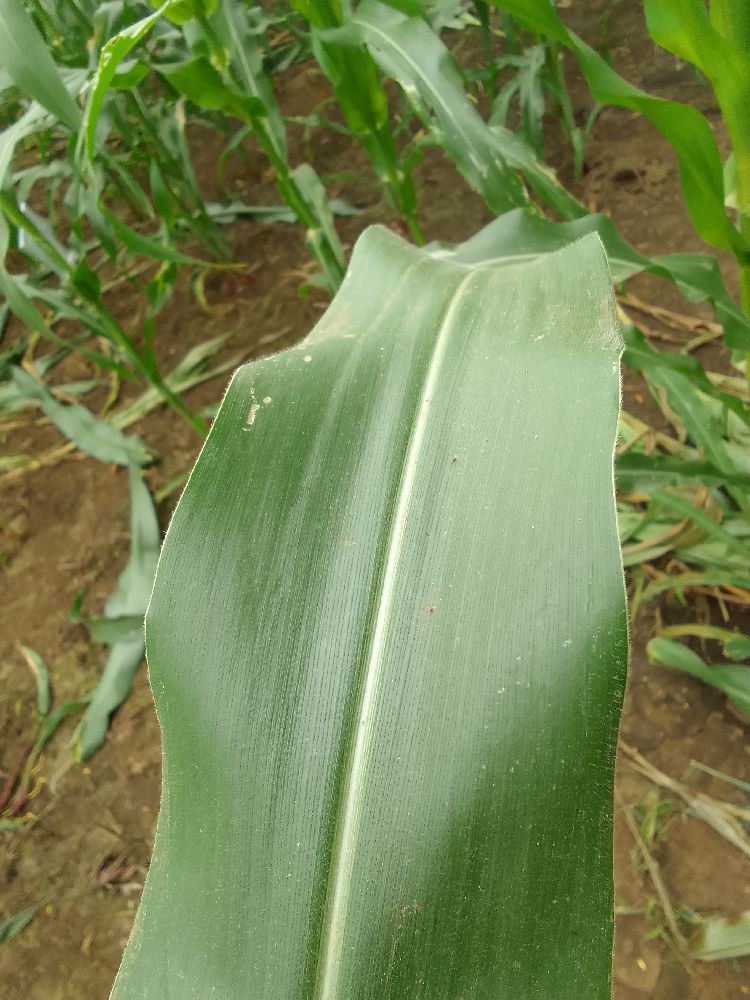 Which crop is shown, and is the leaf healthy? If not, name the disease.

maize, healthy
